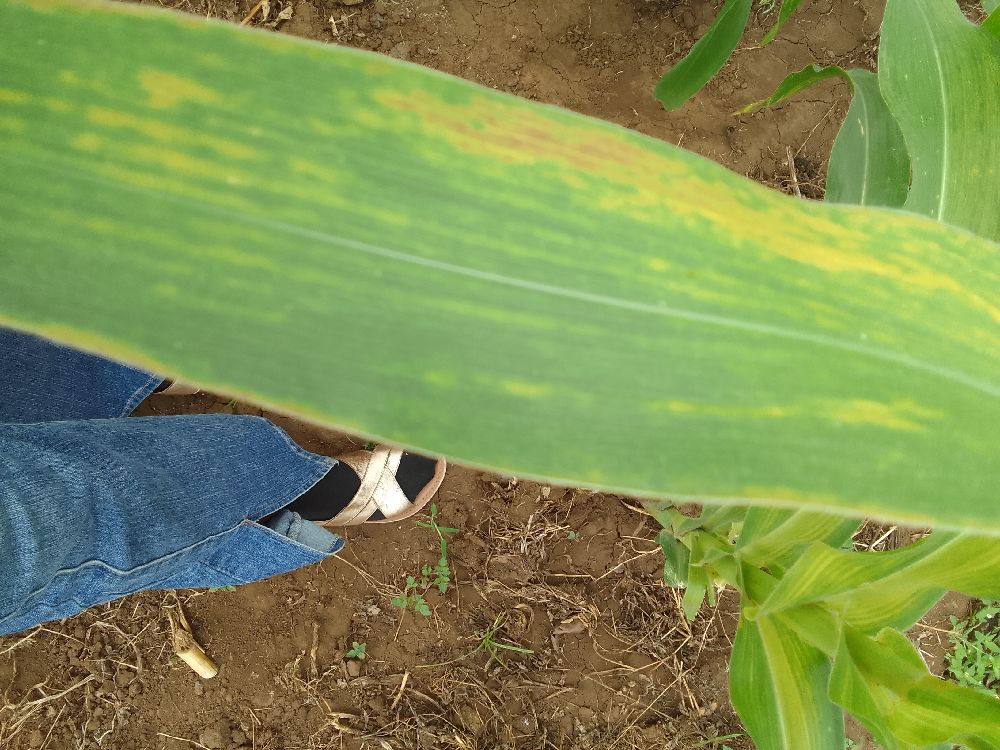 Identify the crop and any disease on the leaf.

maize, maize lethal necrosis
